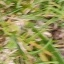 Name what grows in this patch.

grass
